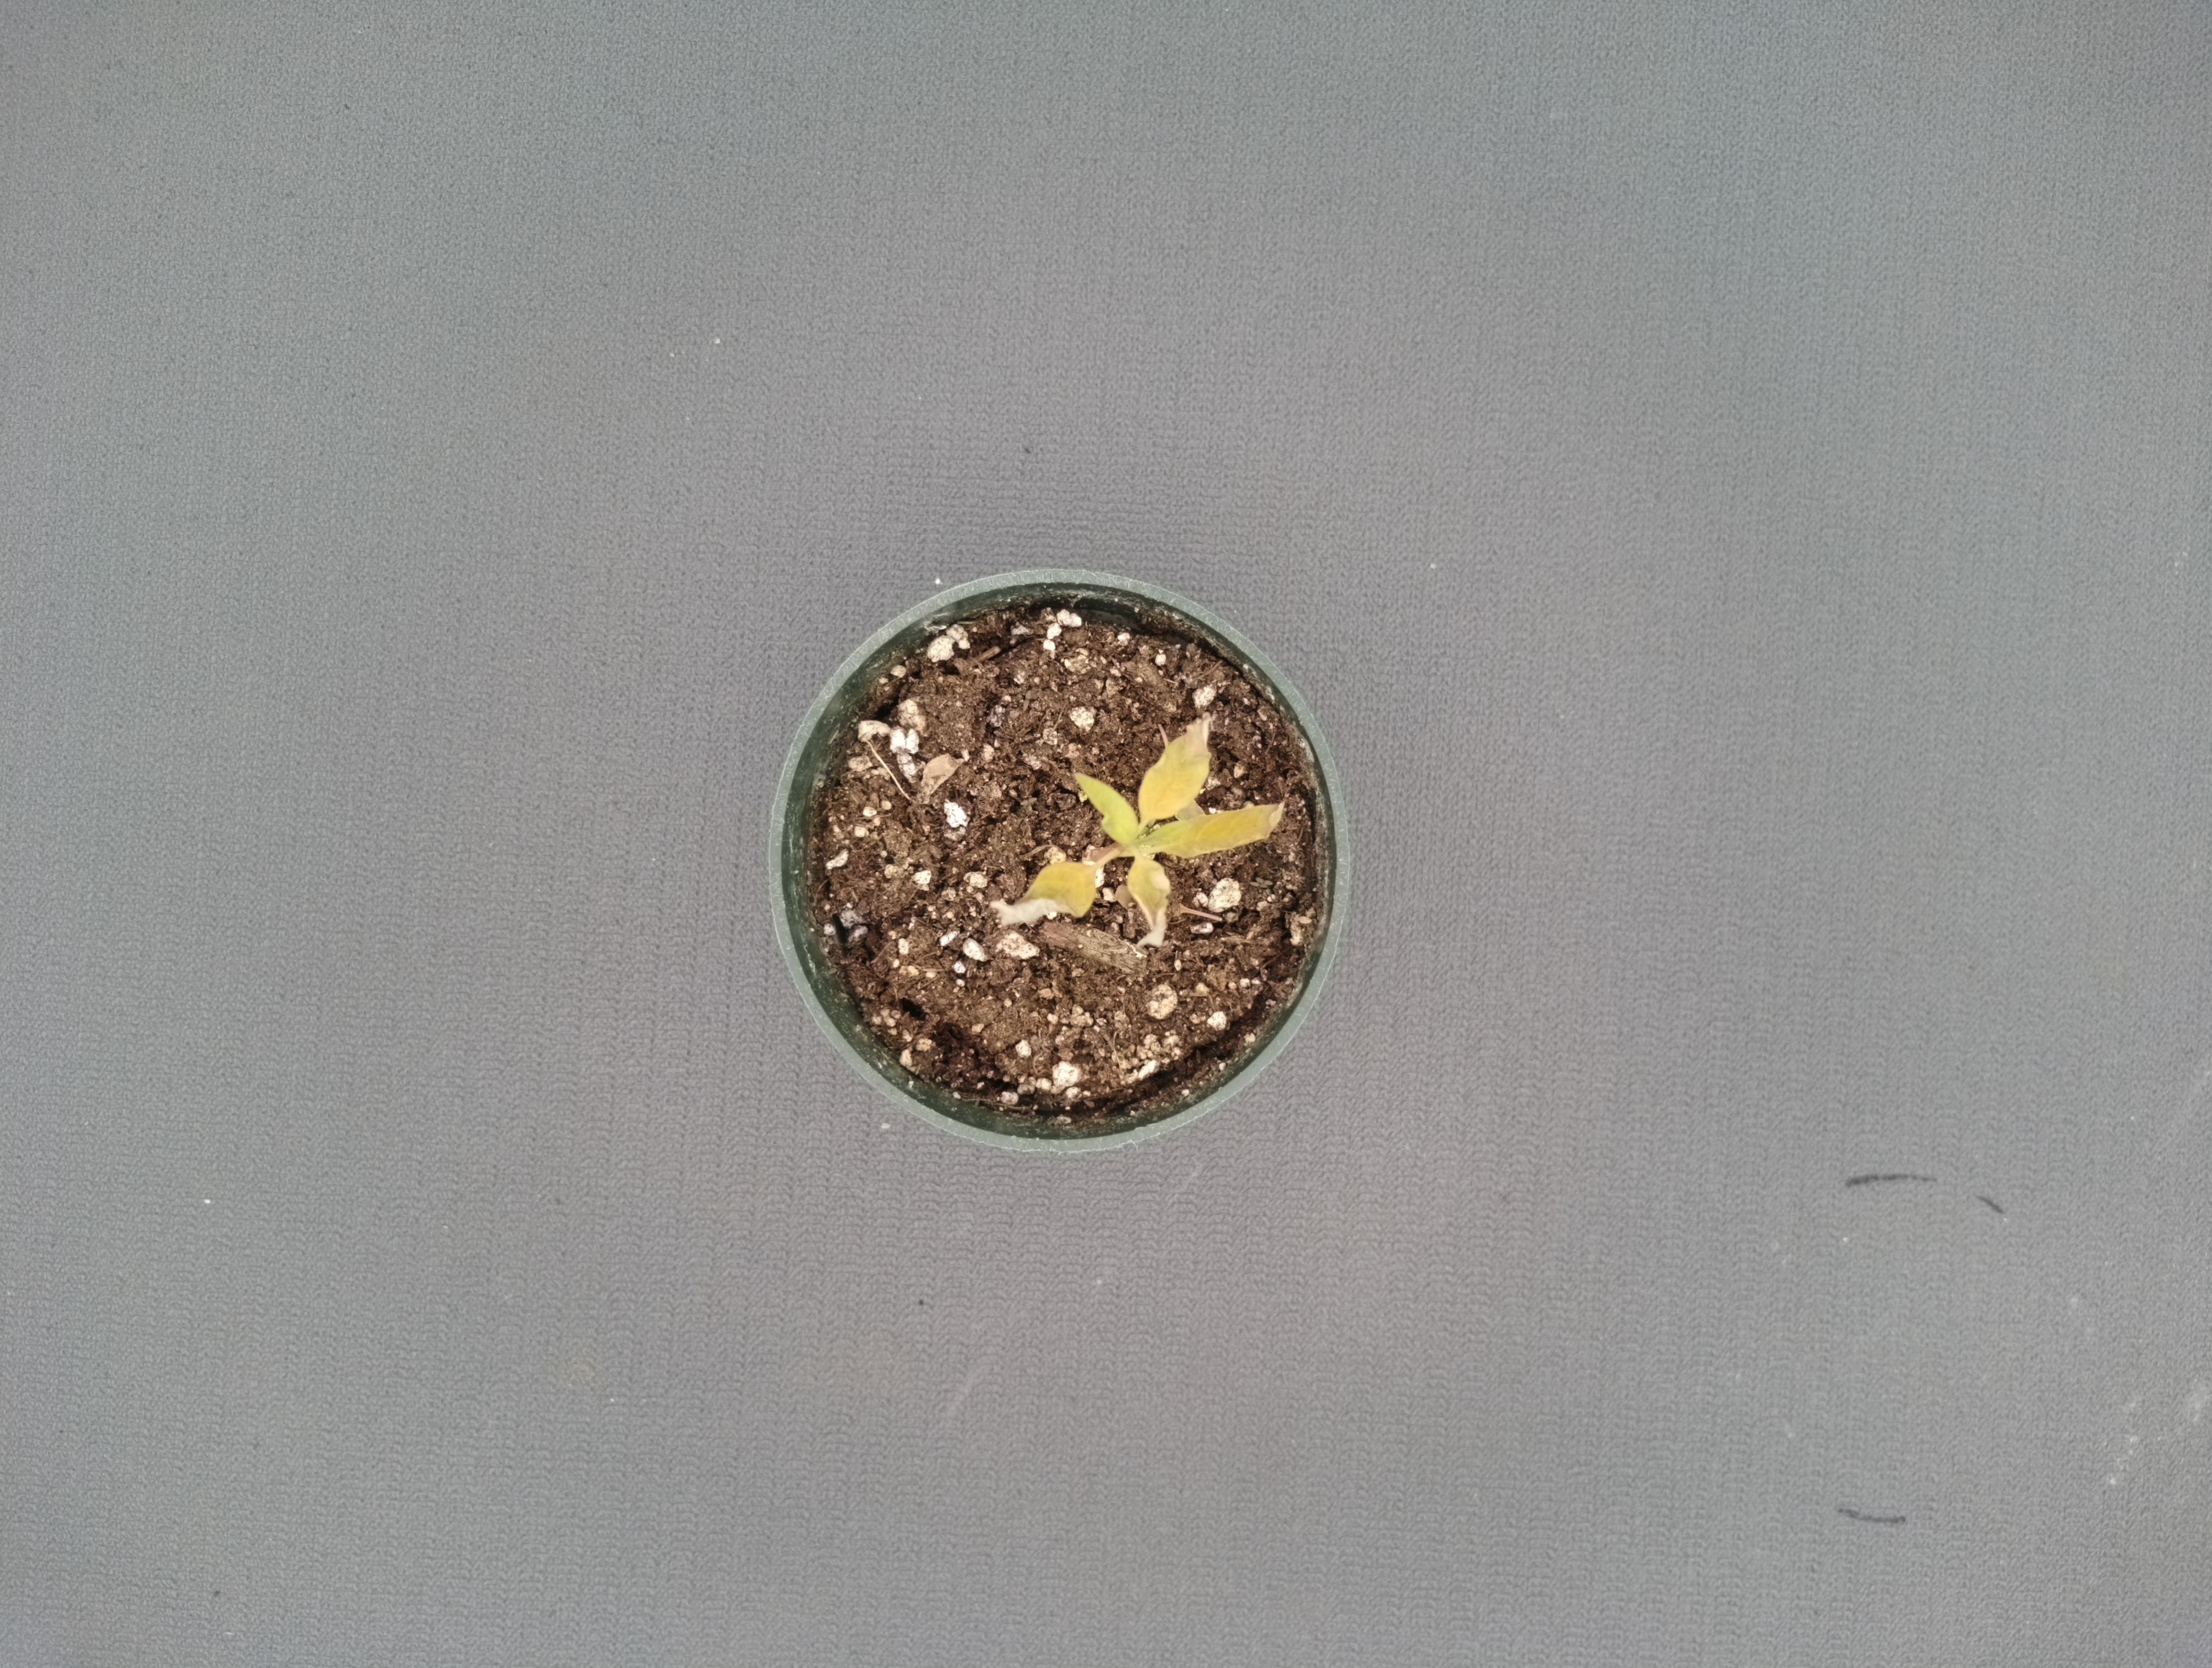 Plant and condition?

waterhemp, chlorosis necrosis
